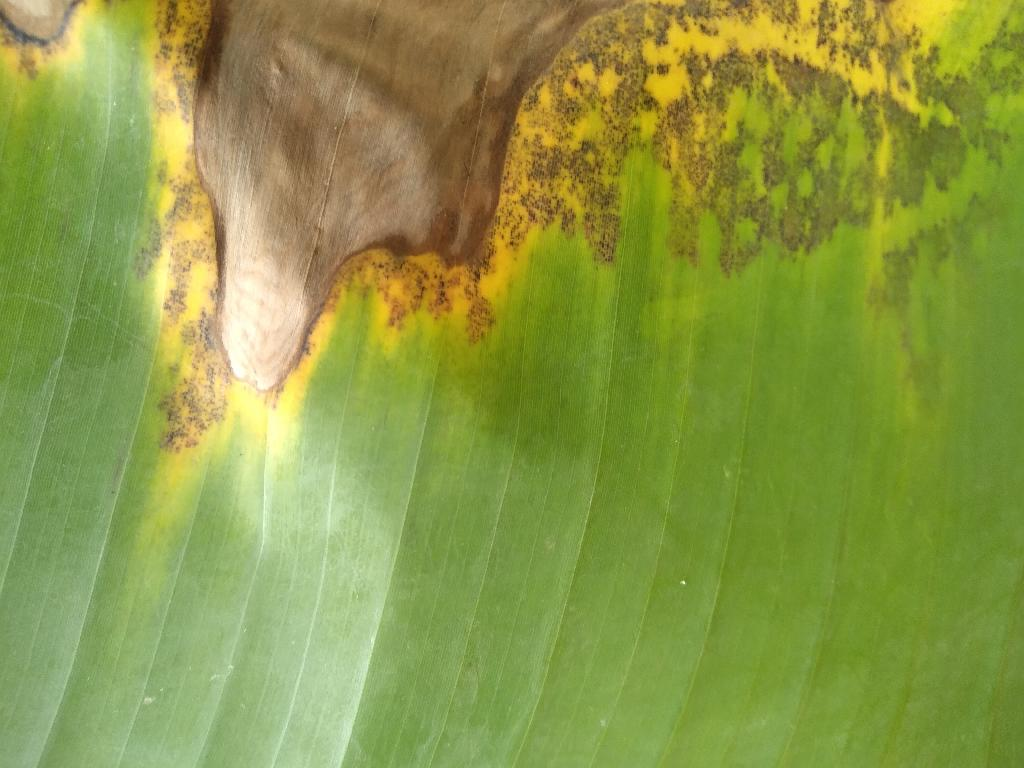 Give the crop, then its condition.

banana, black sigatoka
